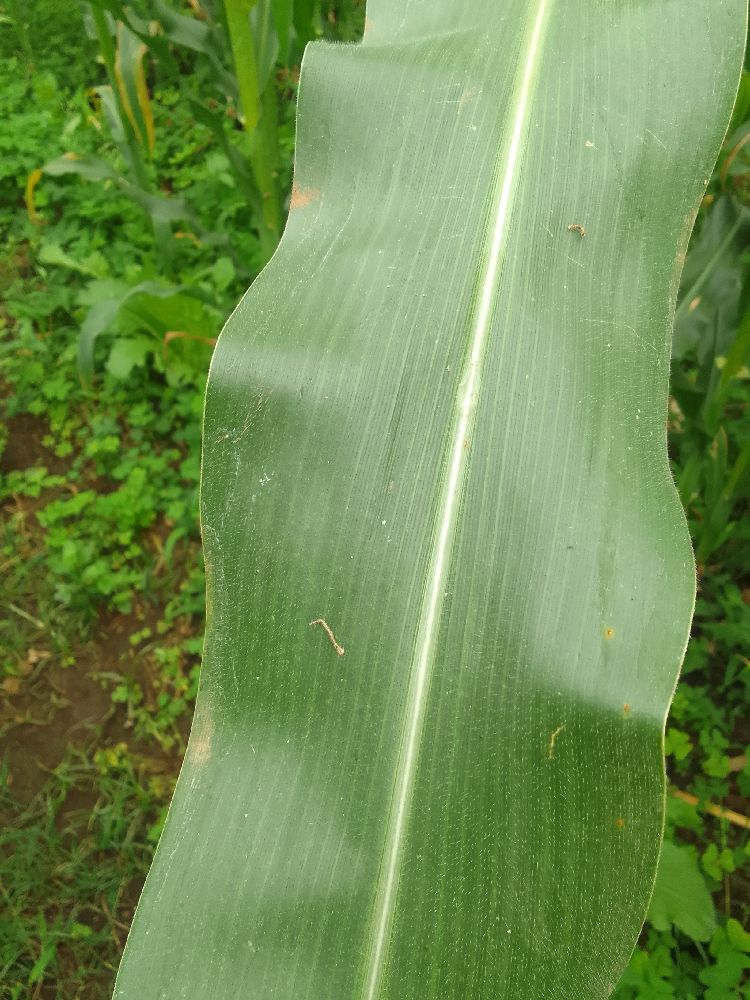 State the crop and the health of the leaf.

maize, healthy
